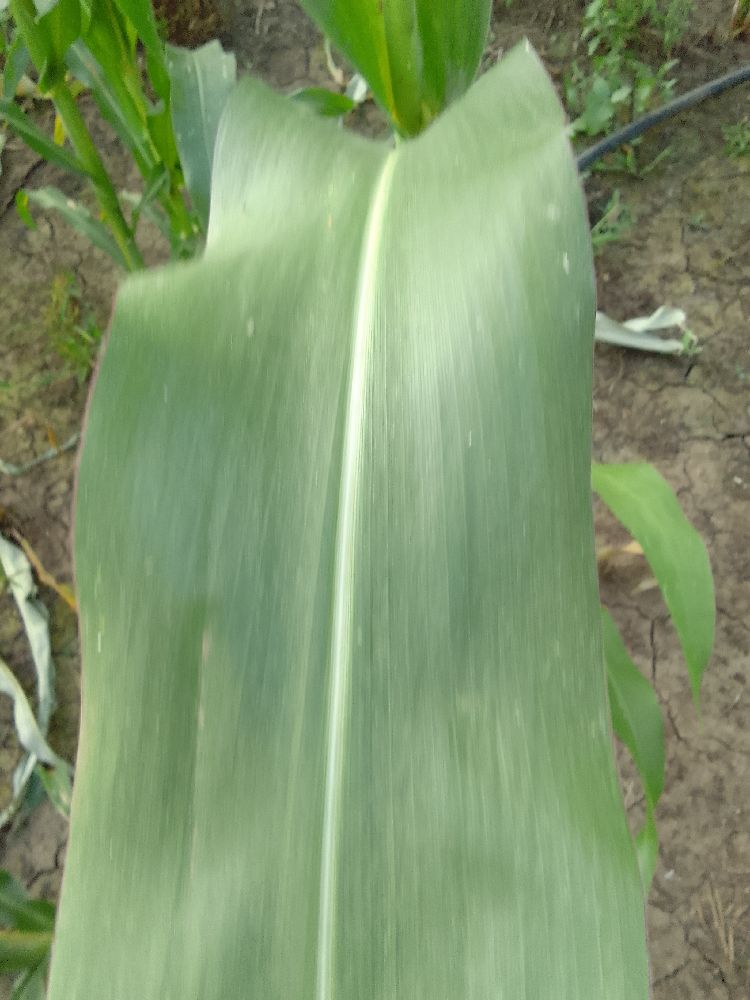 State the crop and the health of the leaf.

maize, healthy
